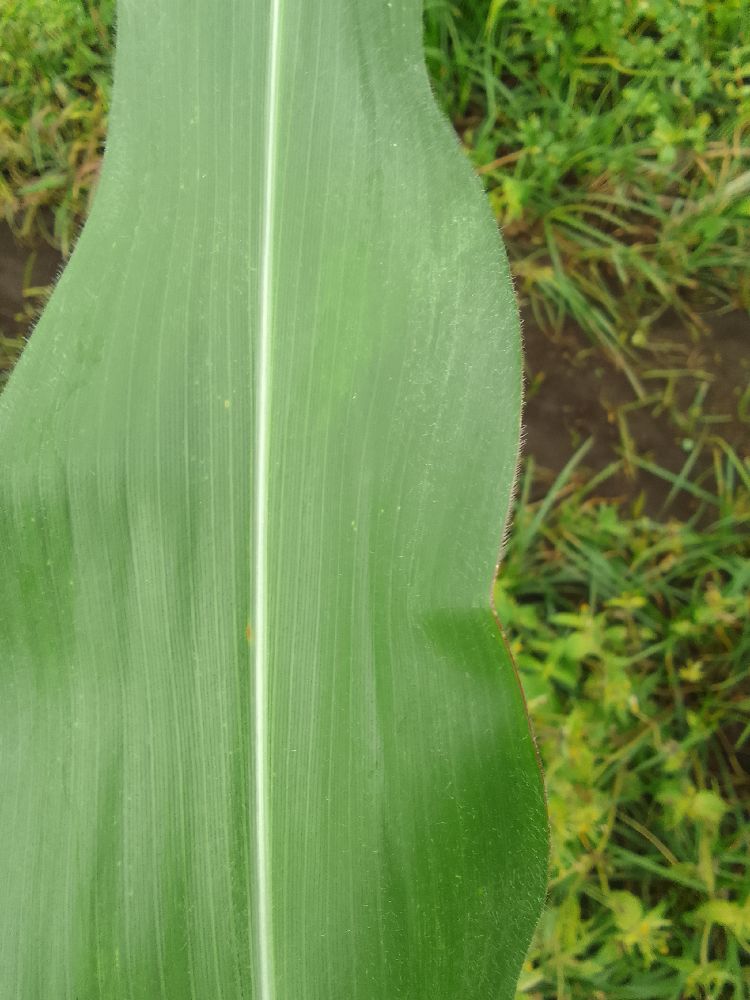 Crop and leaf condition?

maize, maize streak virus
